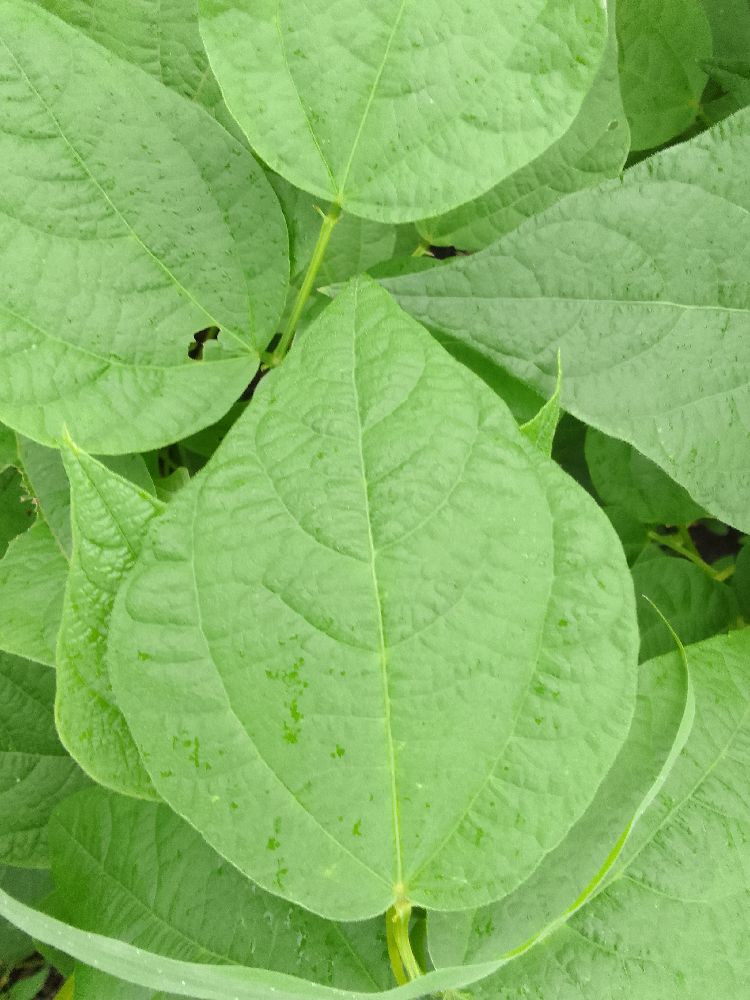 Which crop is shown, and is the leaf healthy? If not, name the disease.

common bean, healthy
